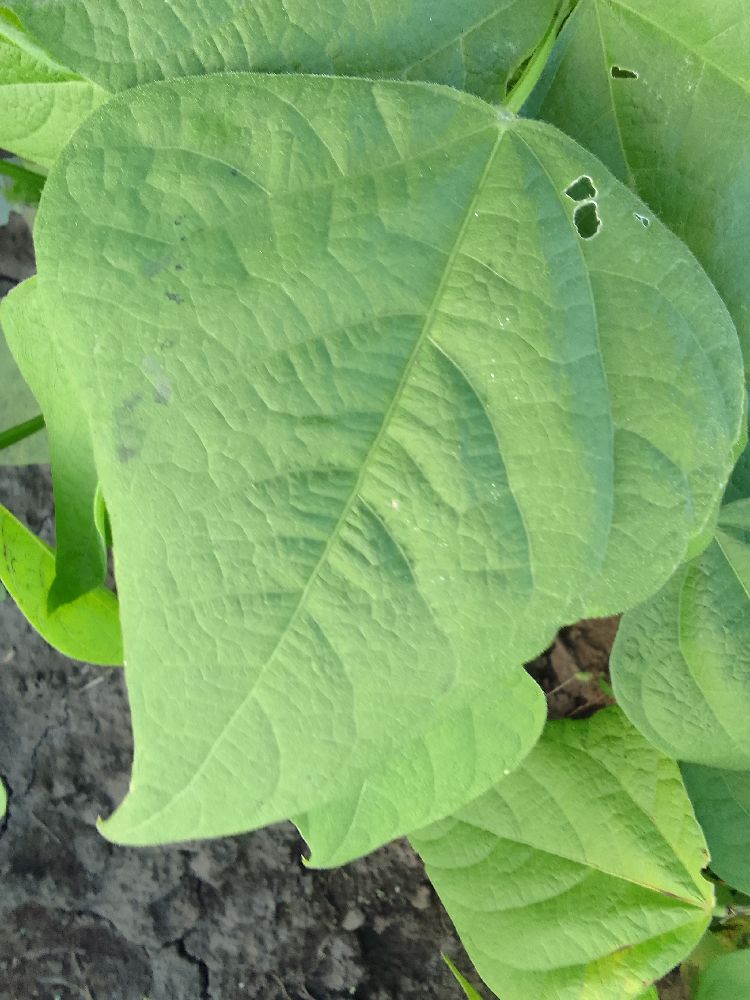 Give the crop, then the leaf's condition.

common bean, healthy
